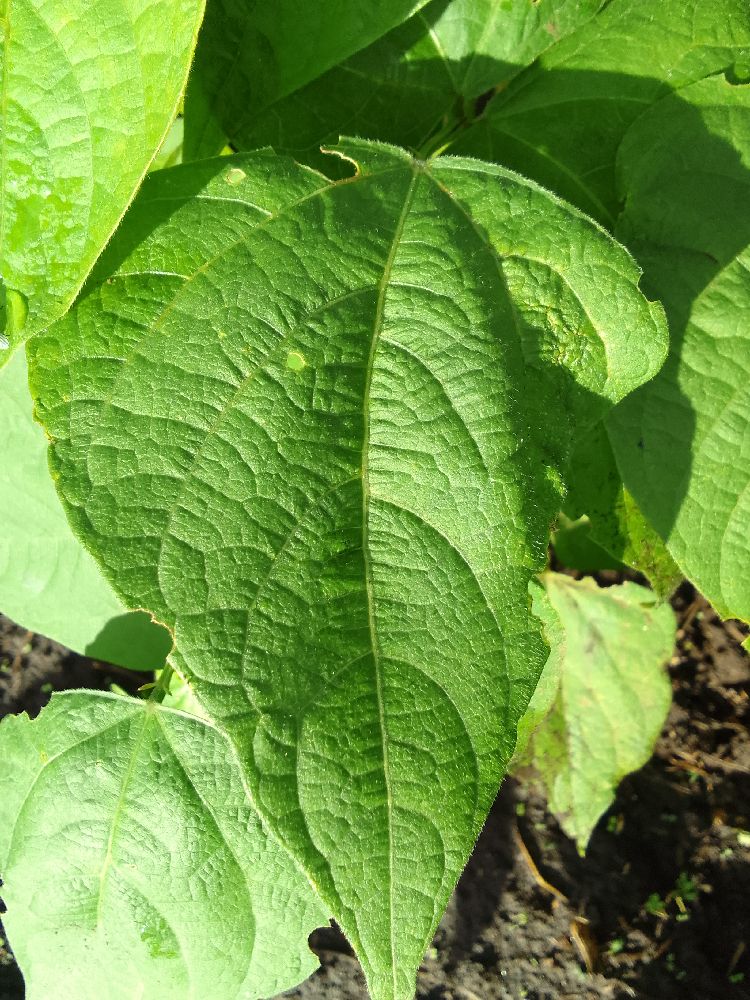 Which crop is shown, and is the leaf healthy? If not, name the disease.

common bean, healthy
